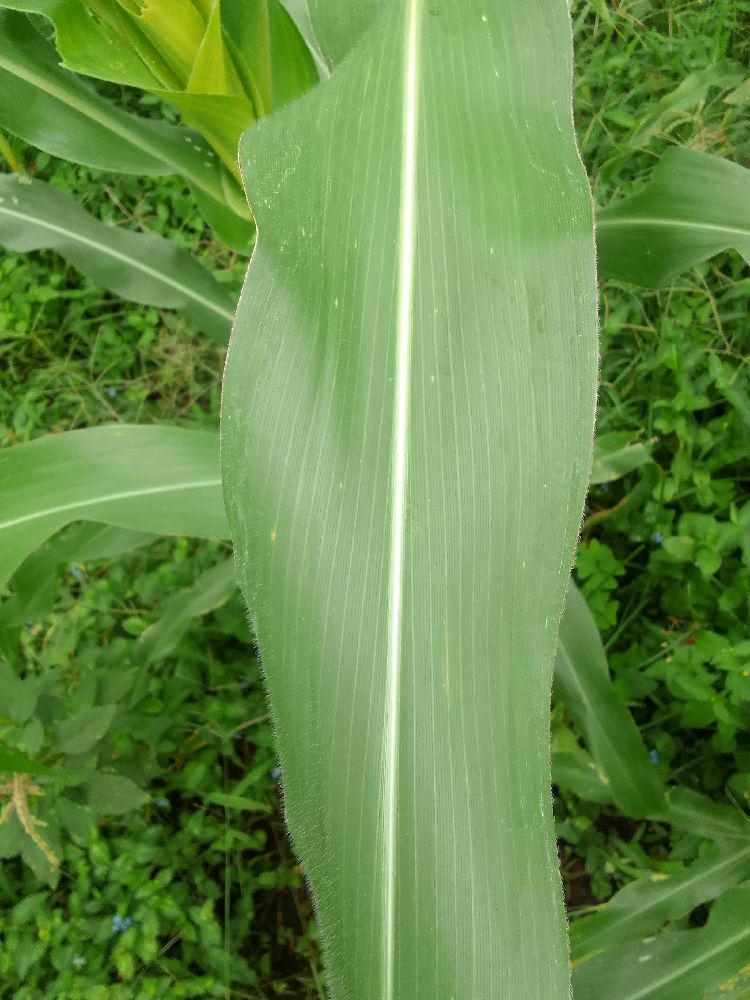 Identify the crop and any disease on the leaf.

maize, healthy
